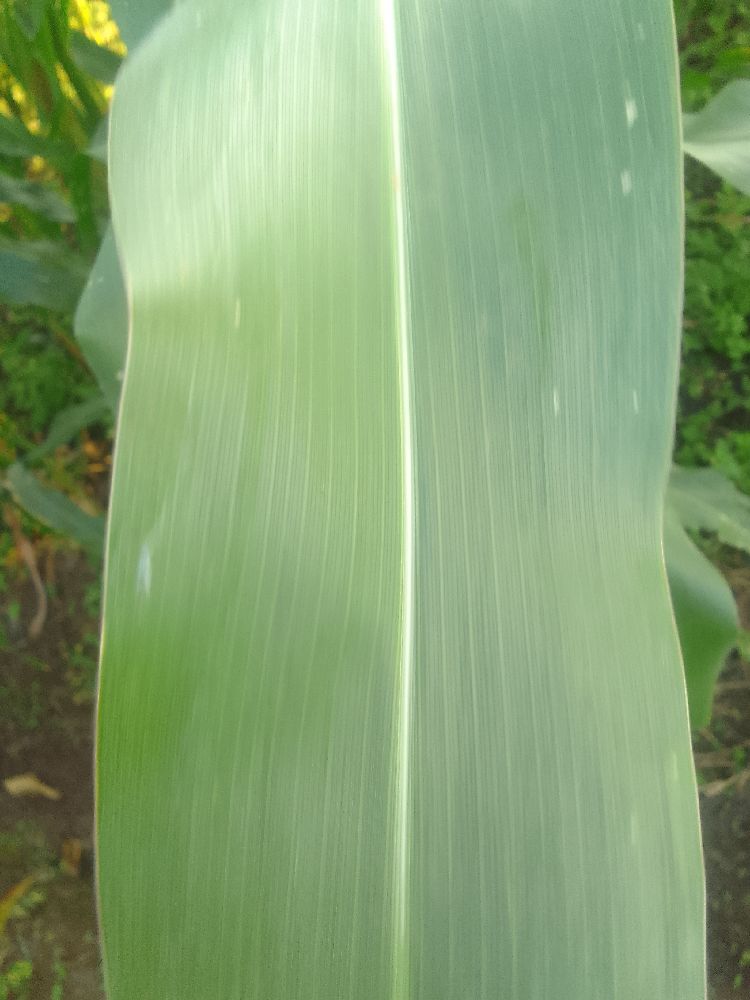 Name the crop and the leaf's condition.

maize, healthy
